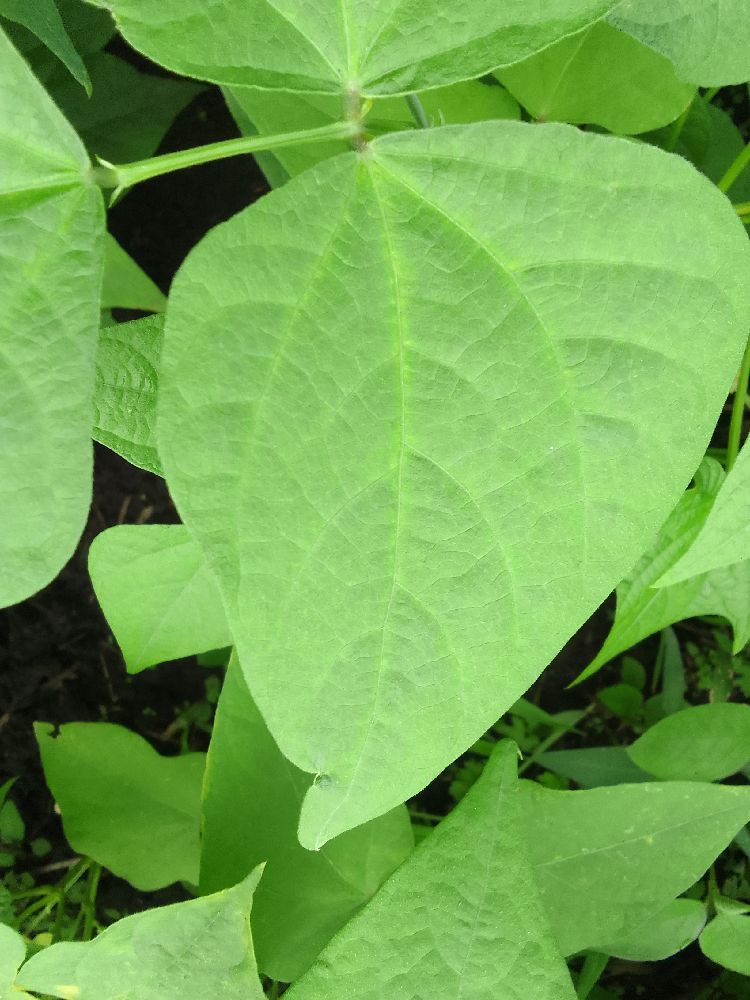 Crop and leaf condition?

common bean, healthy
